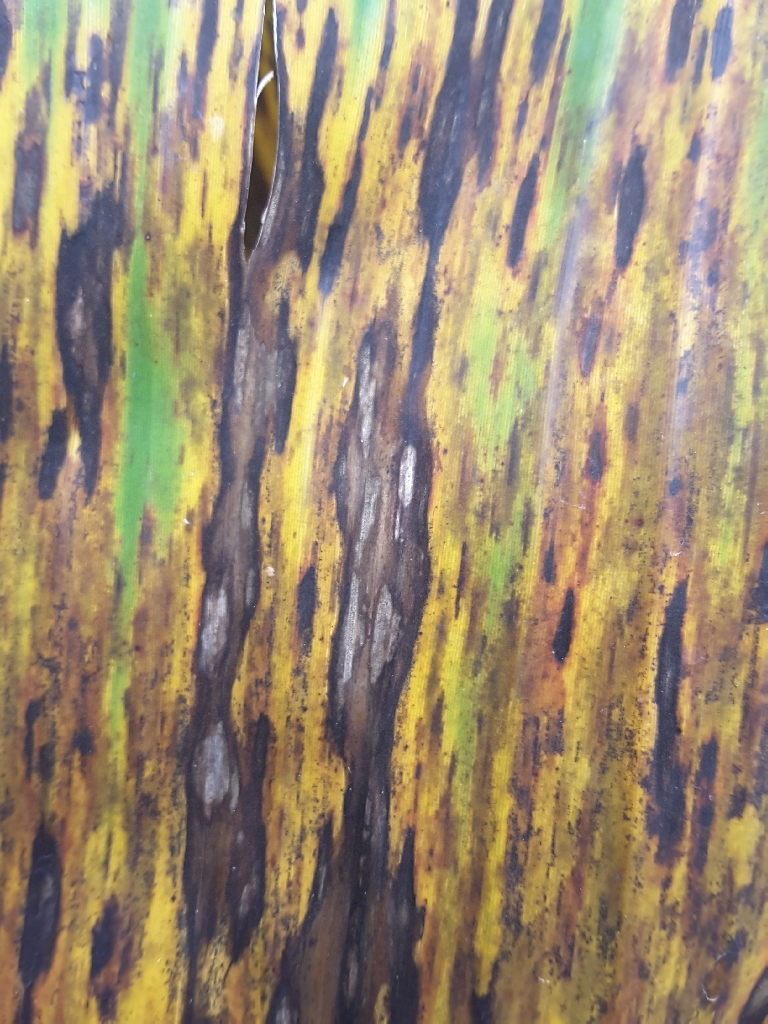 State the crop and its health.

banana, black sigatoka
